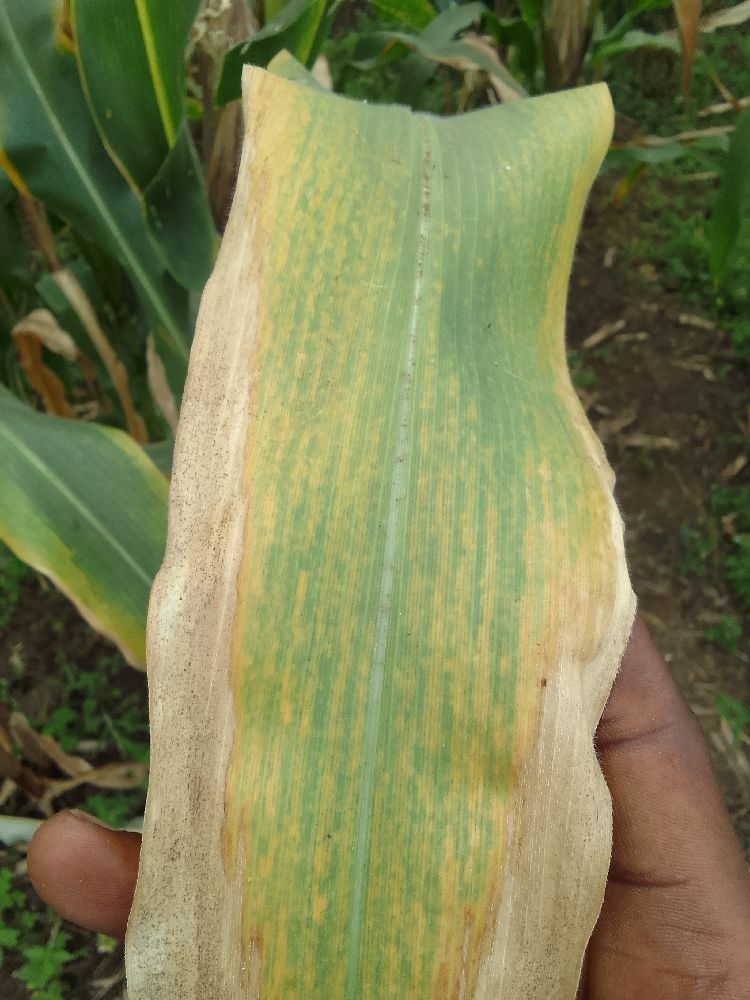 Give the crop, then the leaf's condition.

maize, maize lethal necrosis
